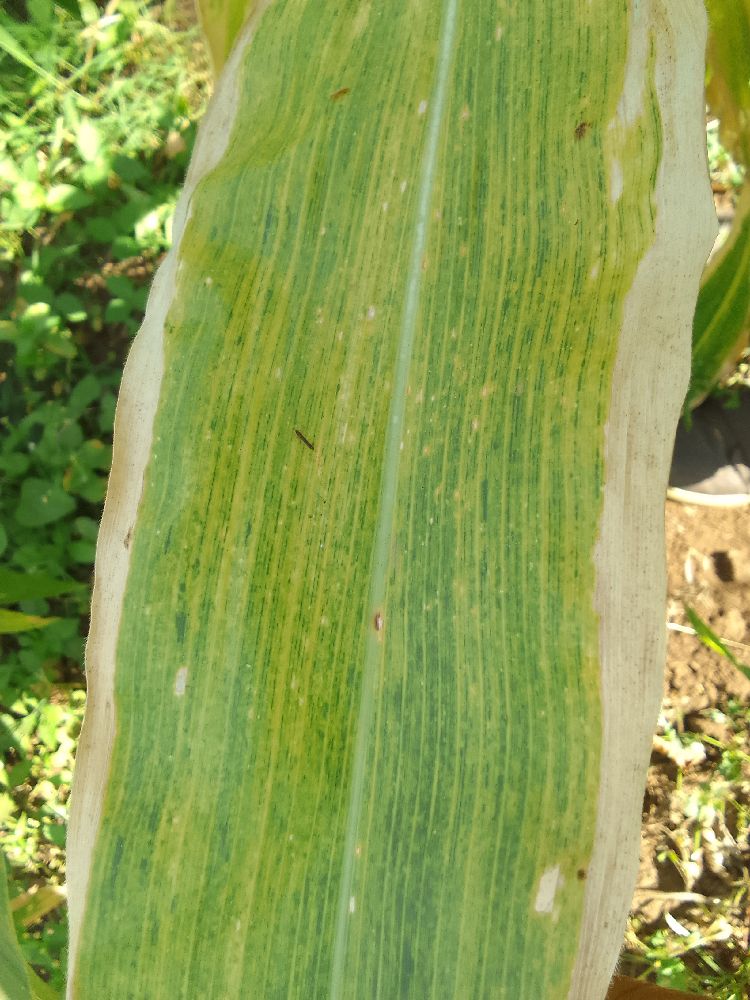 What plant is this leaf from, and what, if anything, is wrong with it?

maize, maize lethal necrosis
